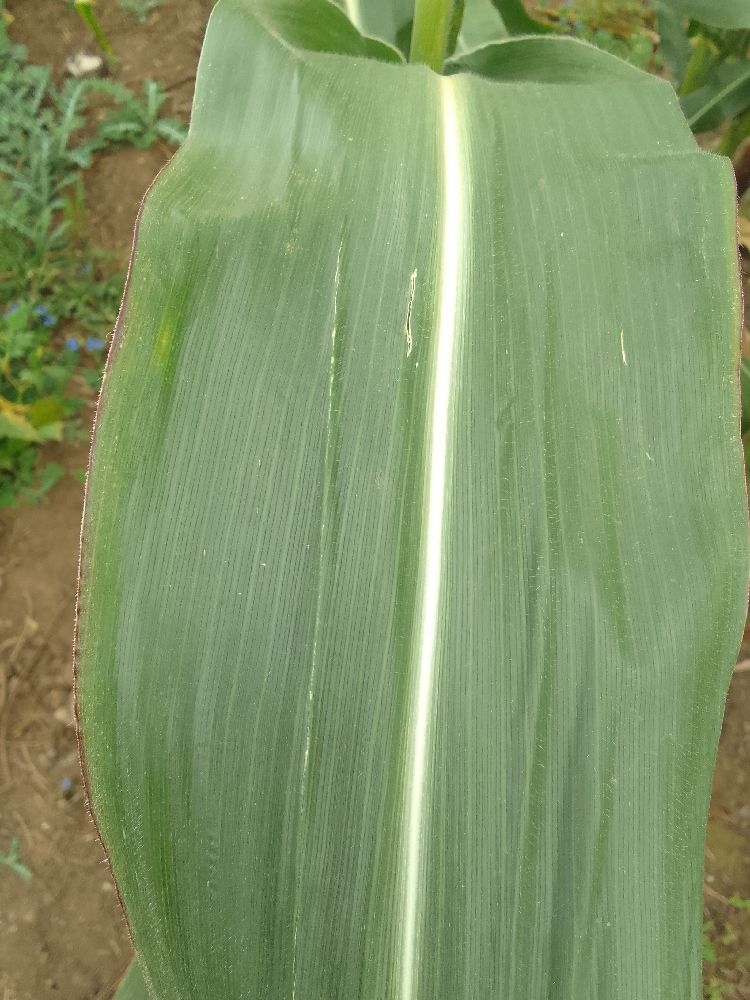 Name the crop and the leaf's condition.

maize, healthy
